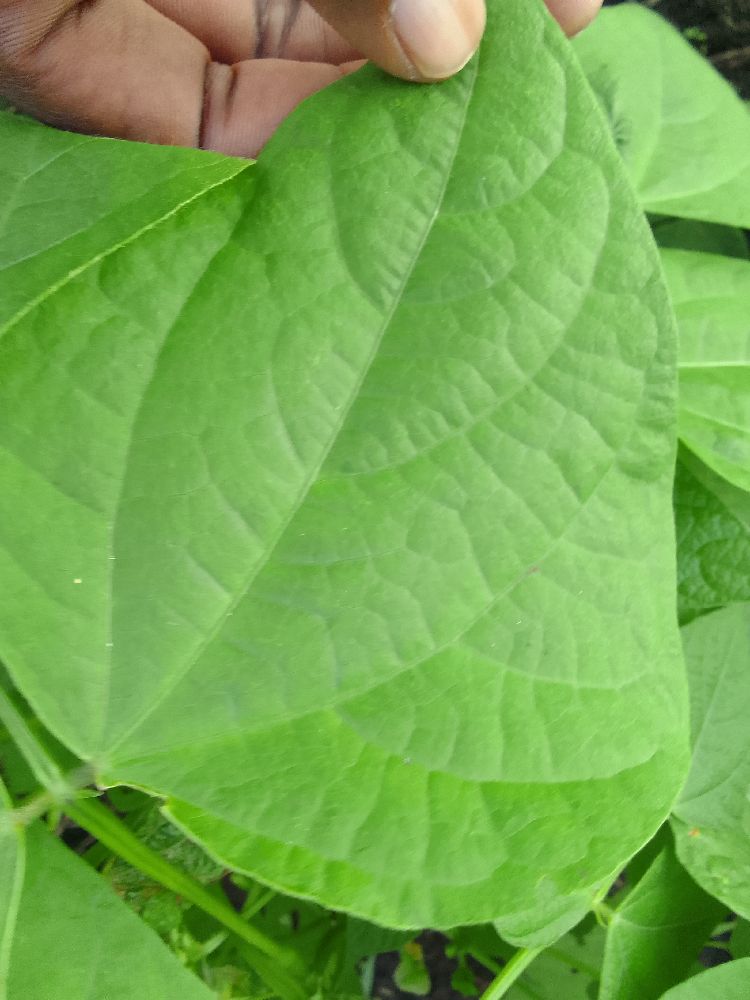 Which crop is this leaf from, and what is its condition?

common bean, healthy
